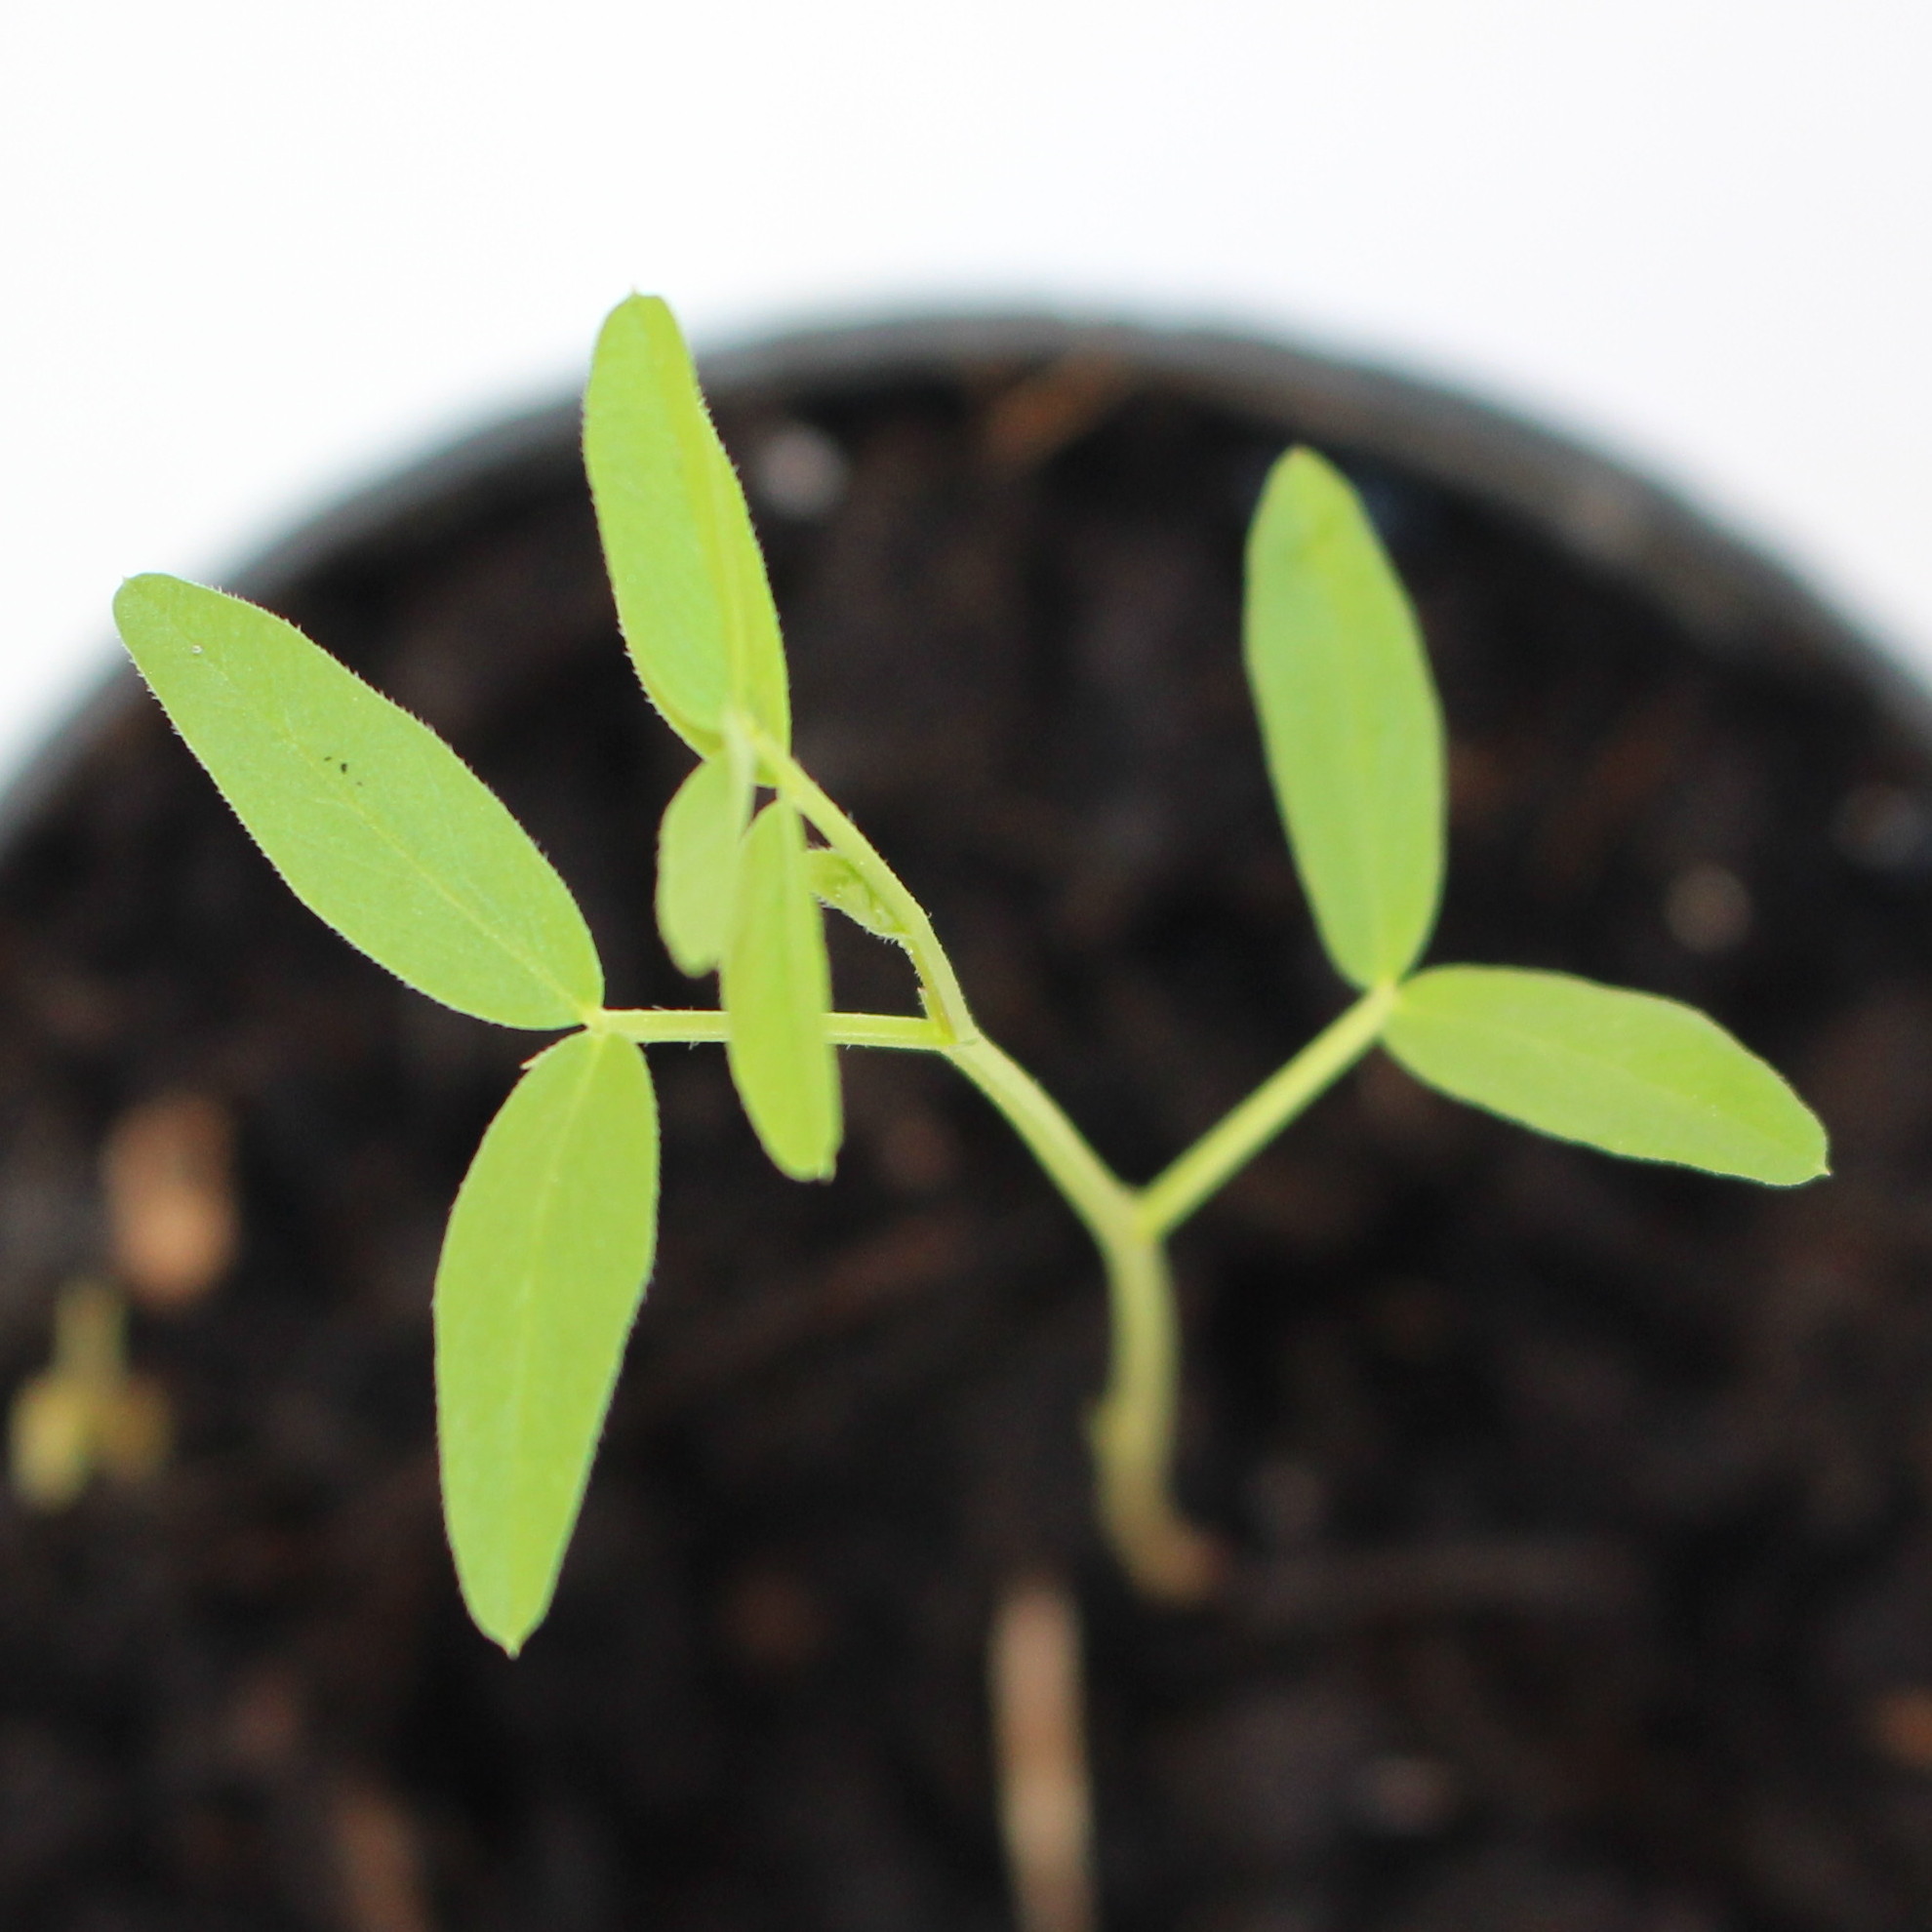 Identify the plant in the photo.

Vicia sativa
